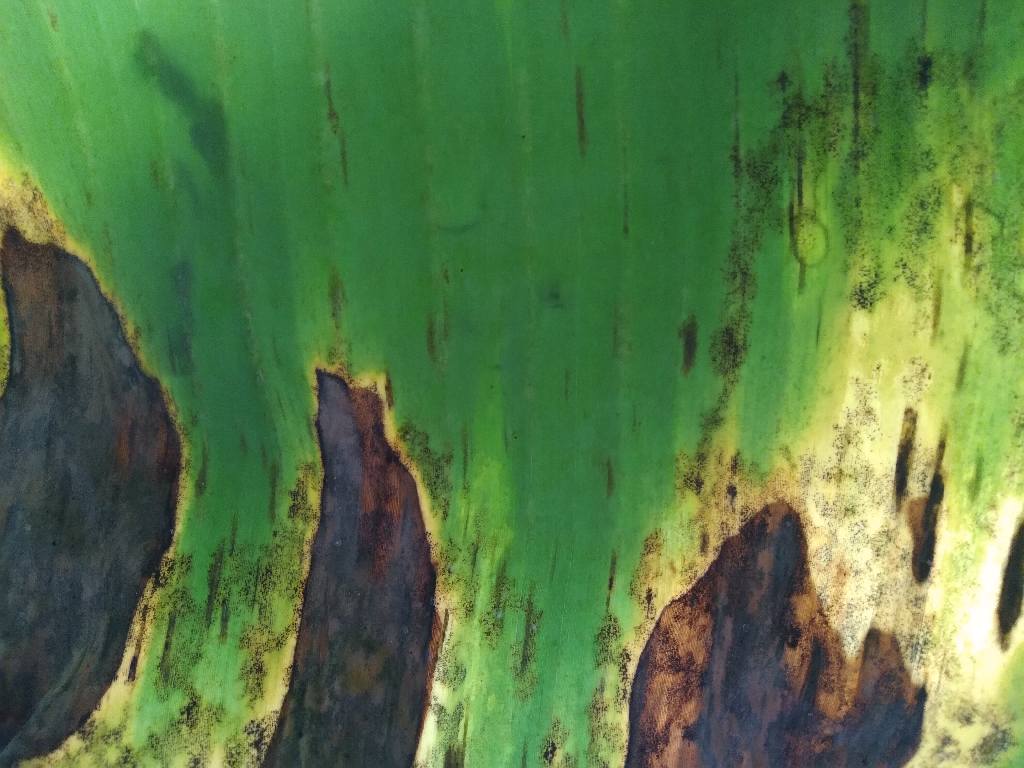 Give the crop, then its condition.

banana, black sigatoka
